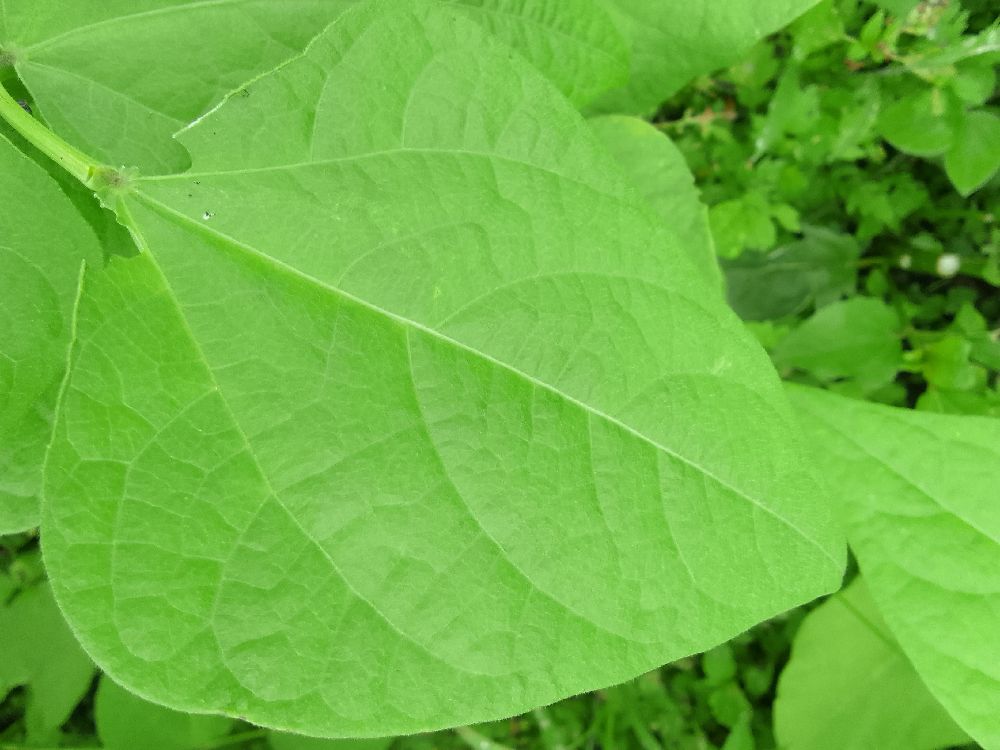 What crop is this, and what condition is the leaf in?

common bean, healthy
